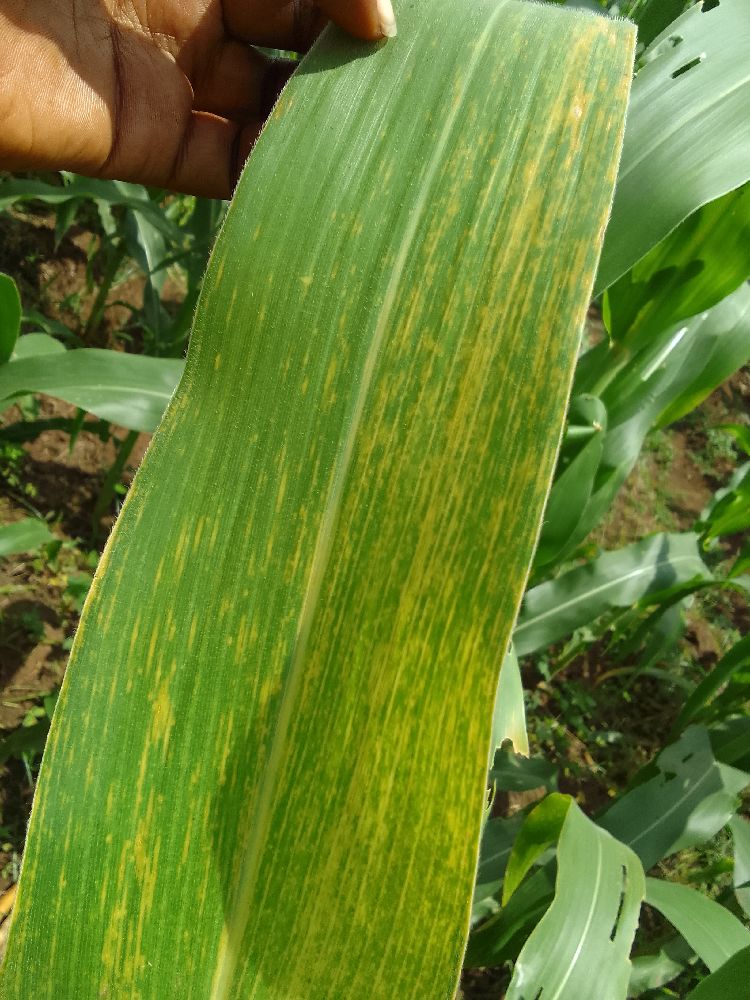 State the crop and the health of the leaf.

maize, maize lethal necrosis
